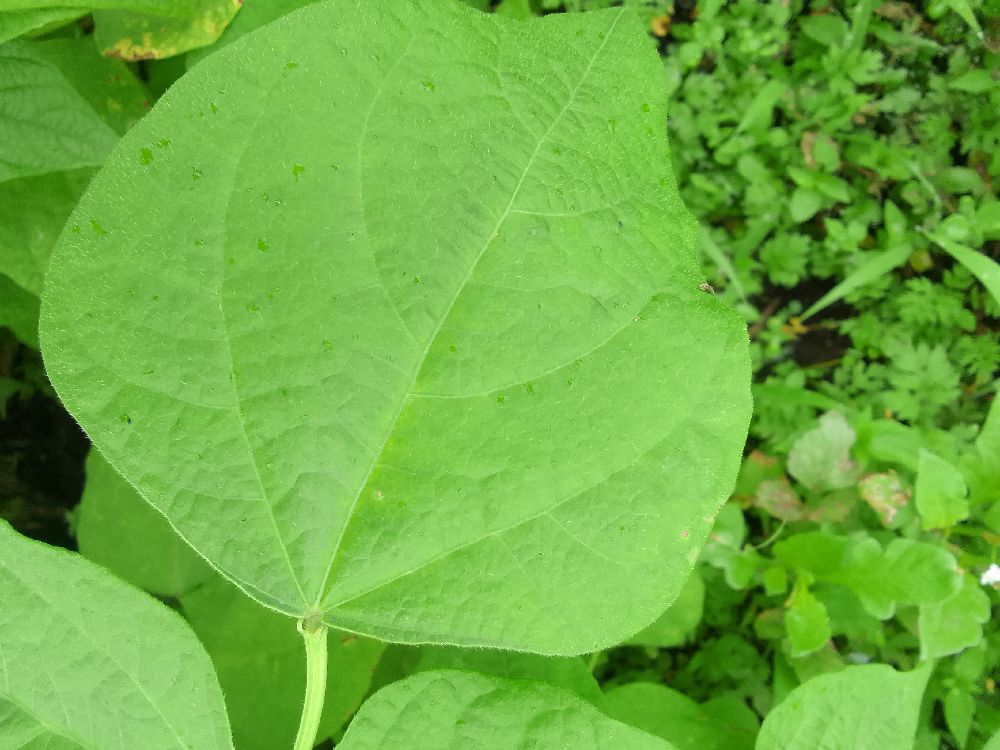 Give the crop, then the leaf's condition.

common bean, healthy
